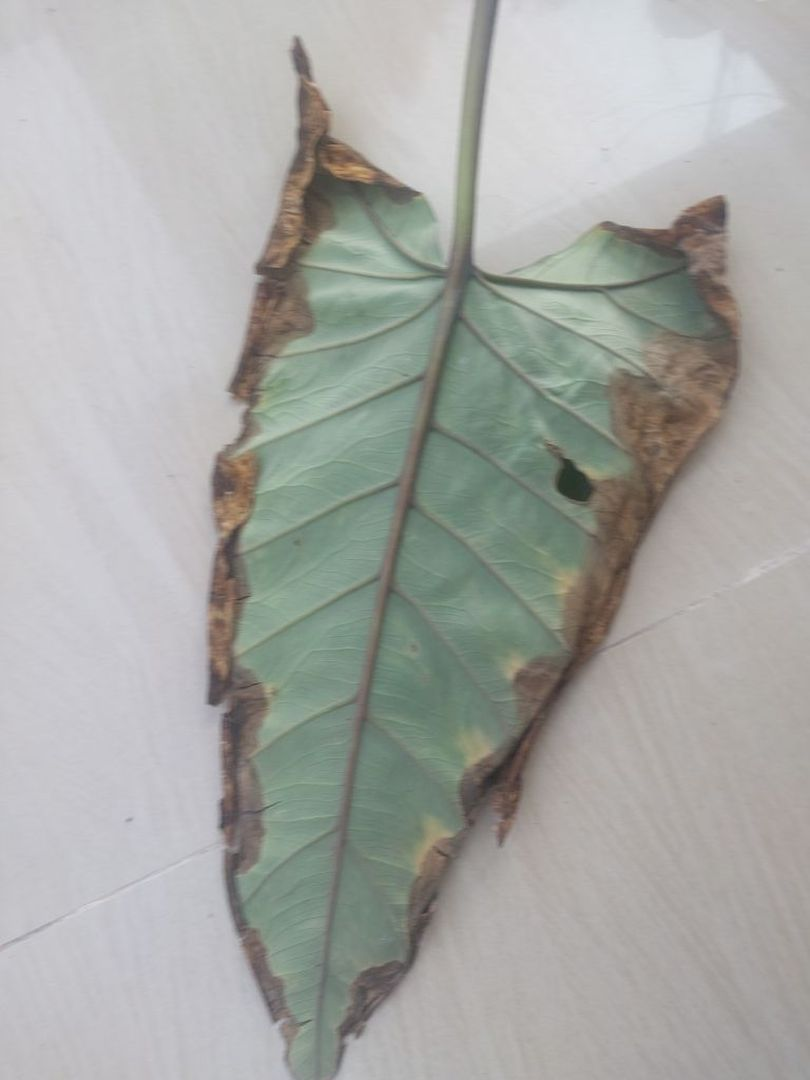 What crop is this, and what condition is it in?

taro, leaf blight
